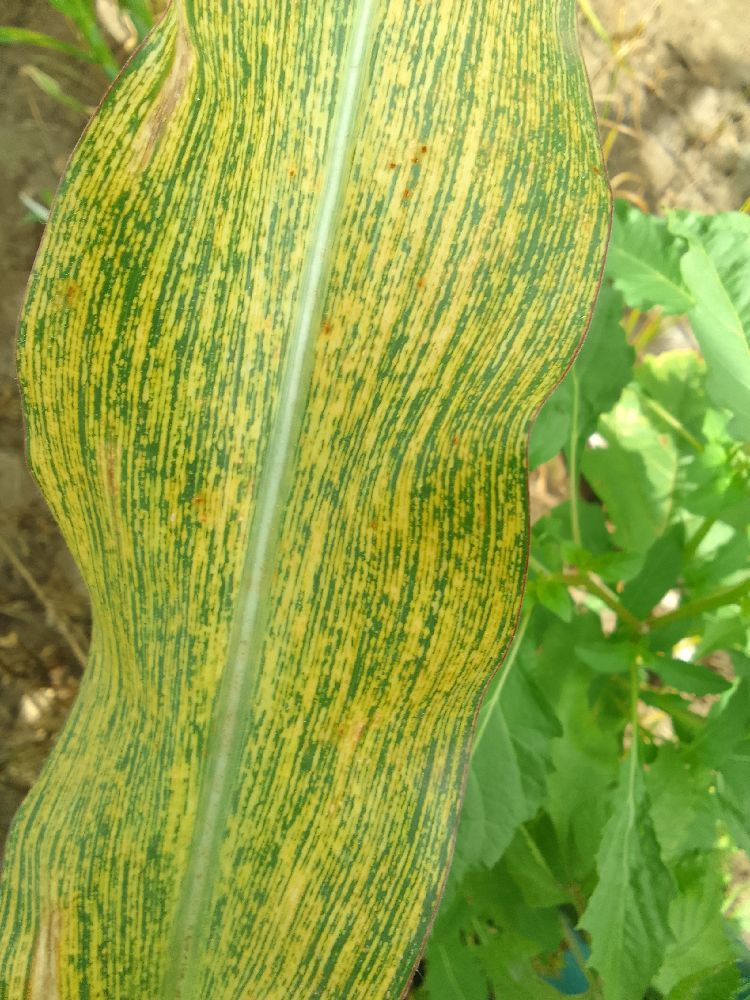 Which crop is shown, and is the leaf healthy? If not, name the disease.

maize, maize streak virus
